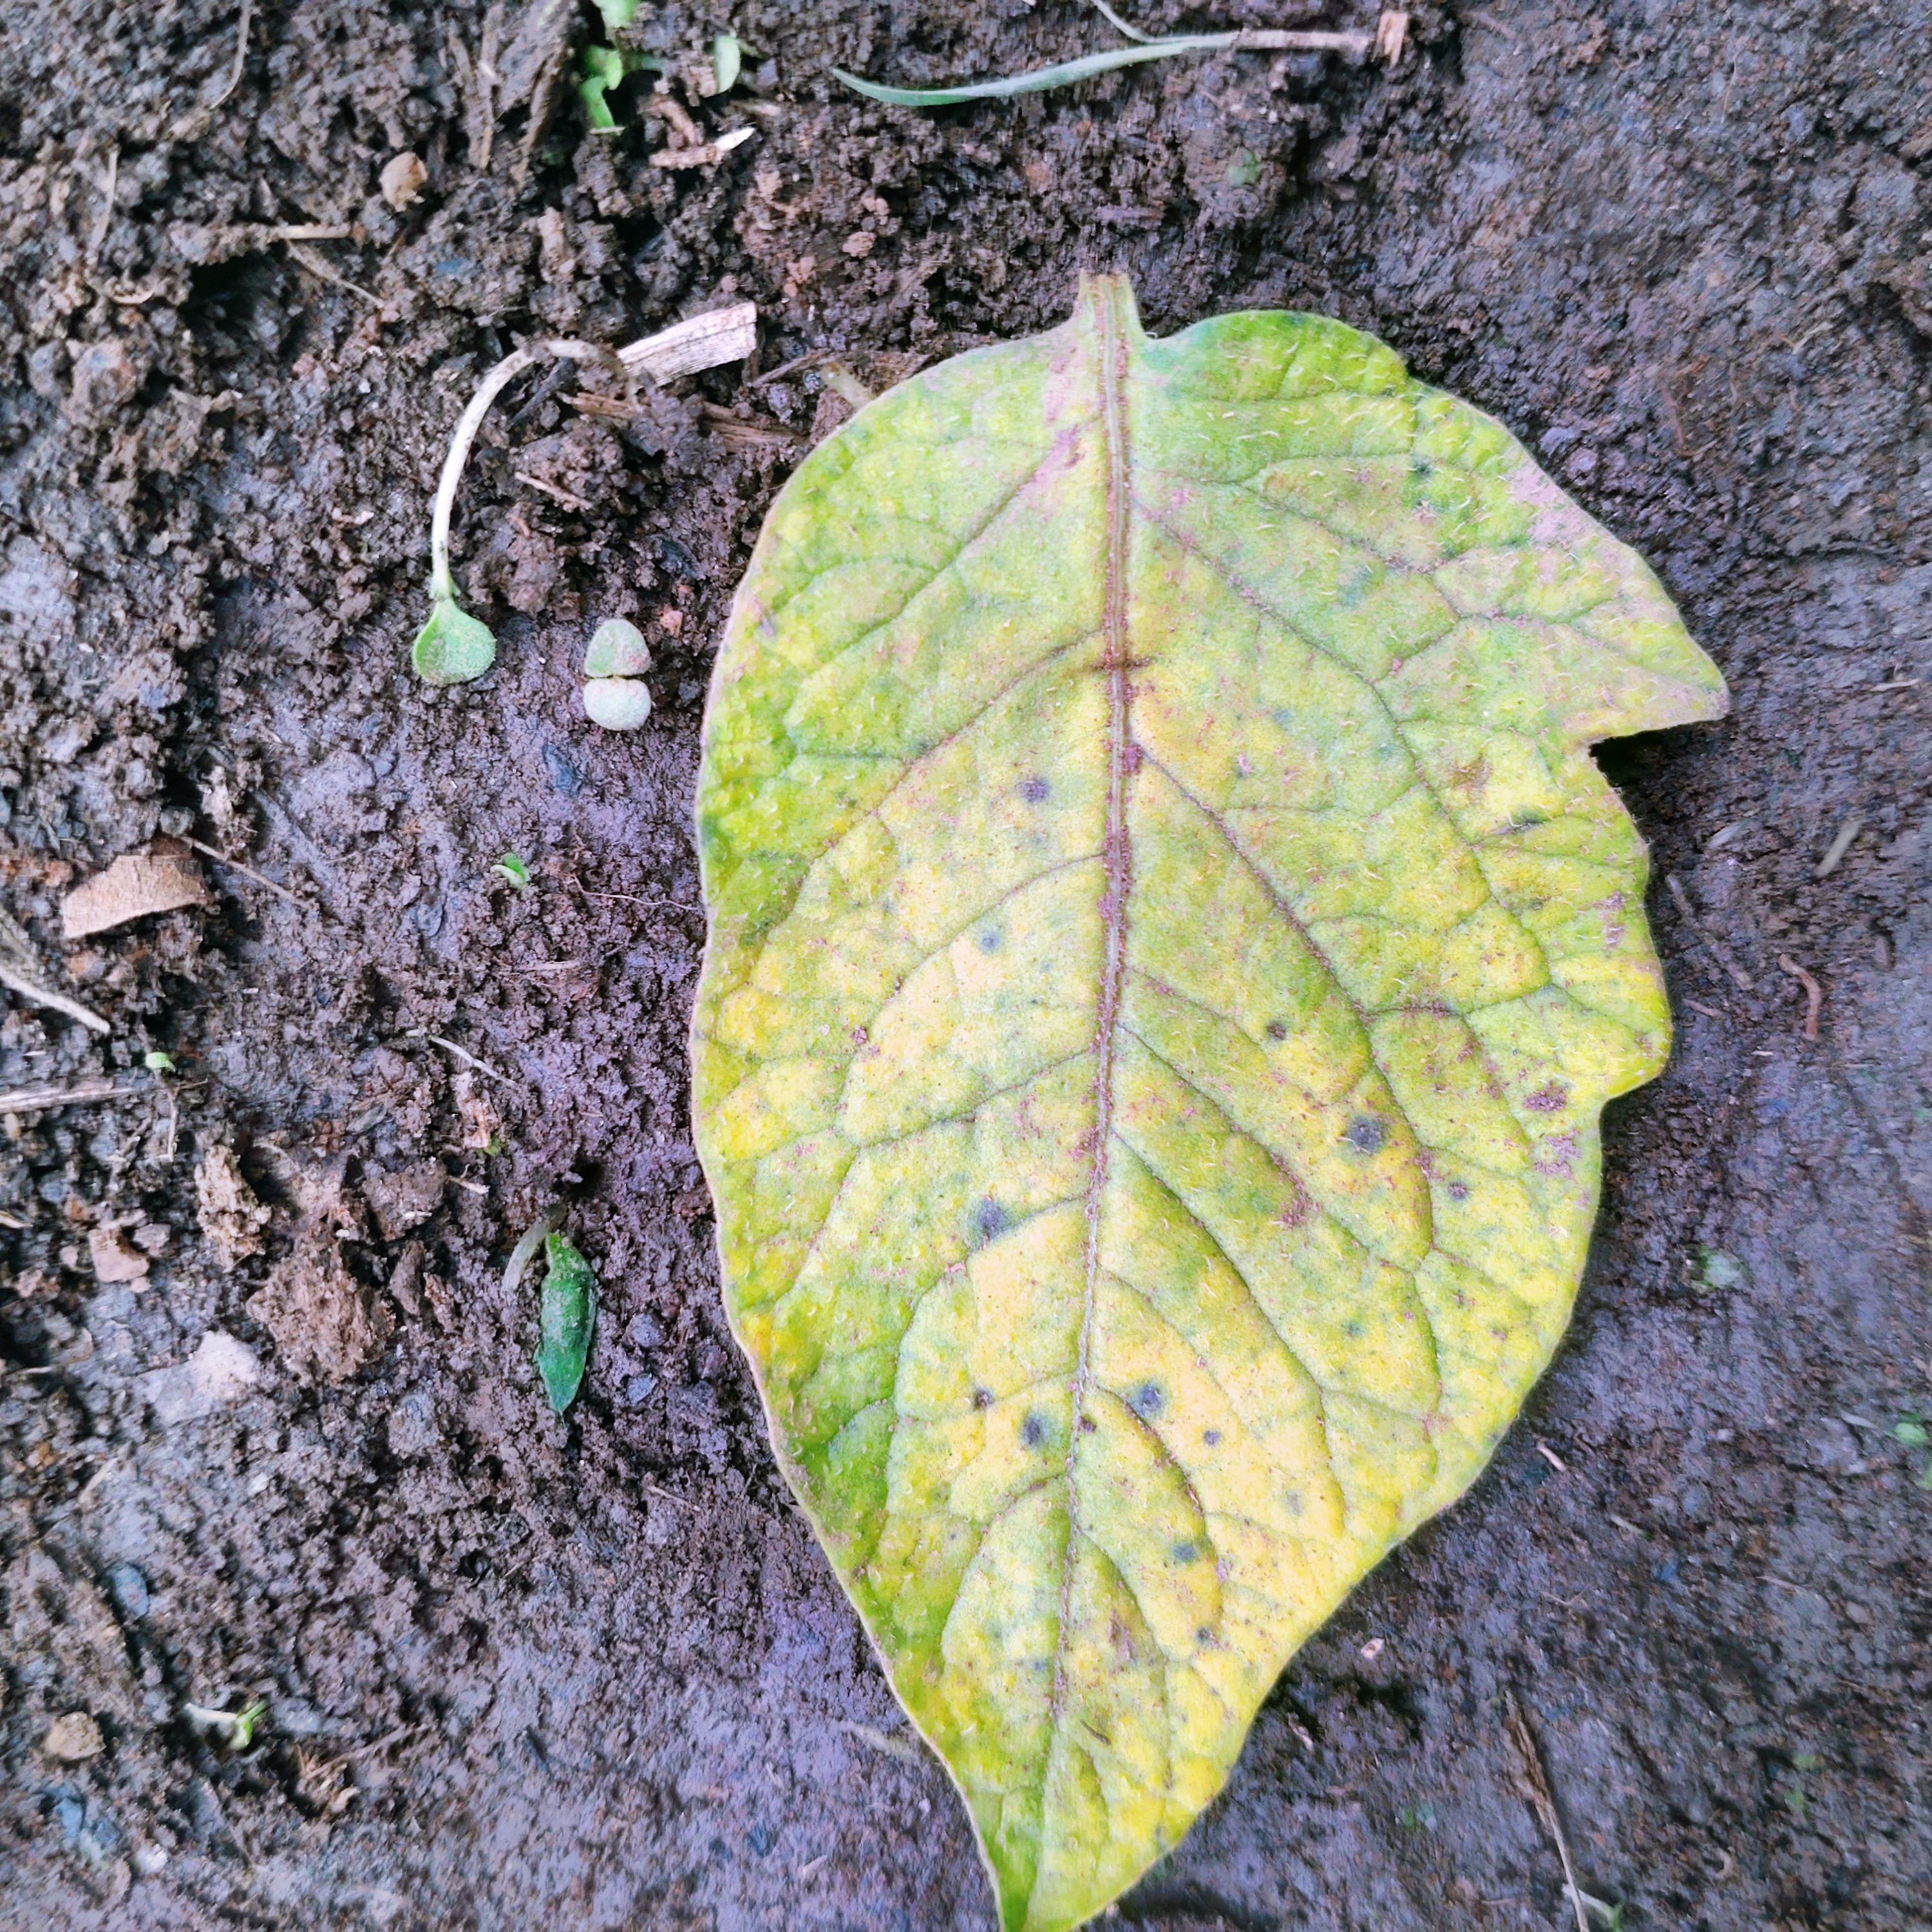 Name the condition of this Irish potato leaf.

late blight
